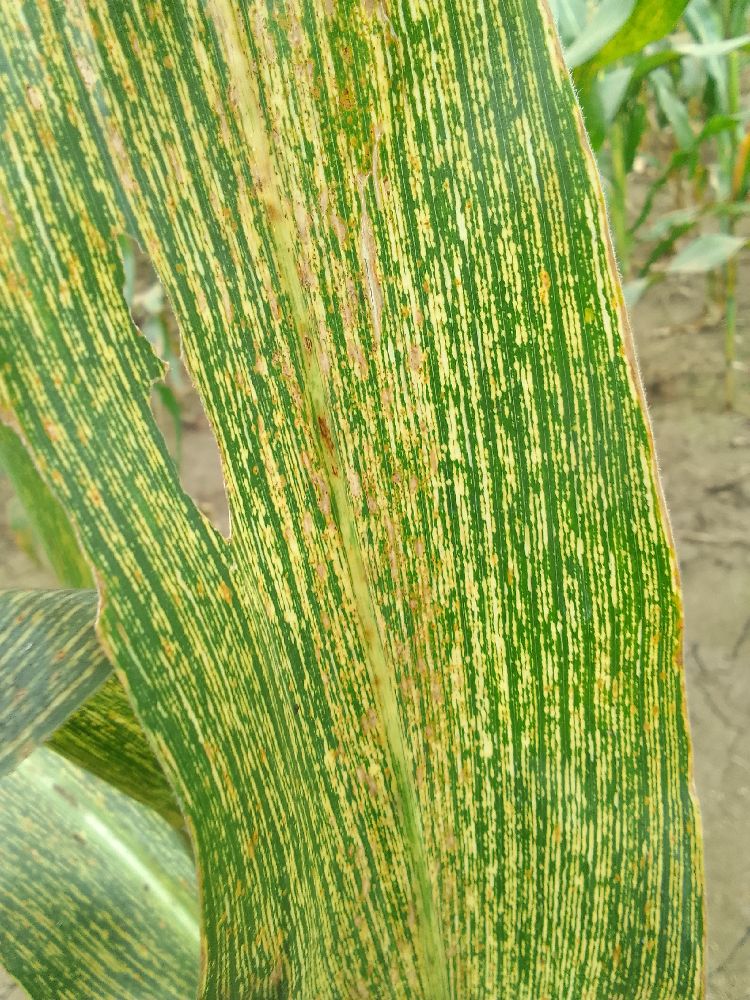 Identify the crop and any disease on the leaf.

maize, maize streak virus
